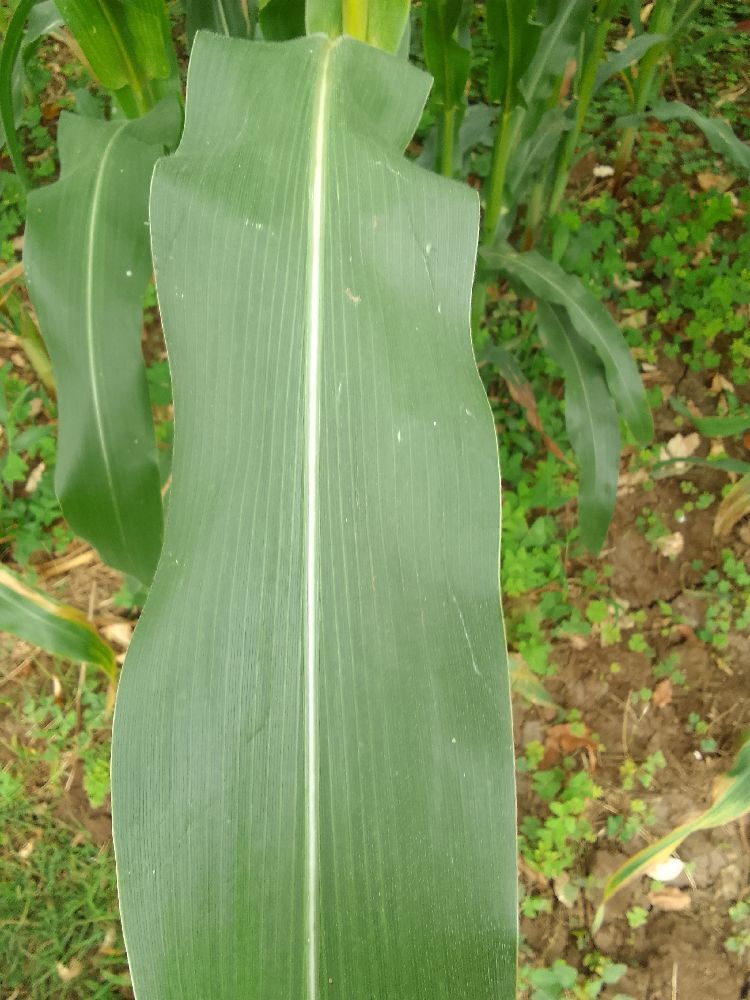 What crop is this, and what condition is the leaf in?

maize, healthy
